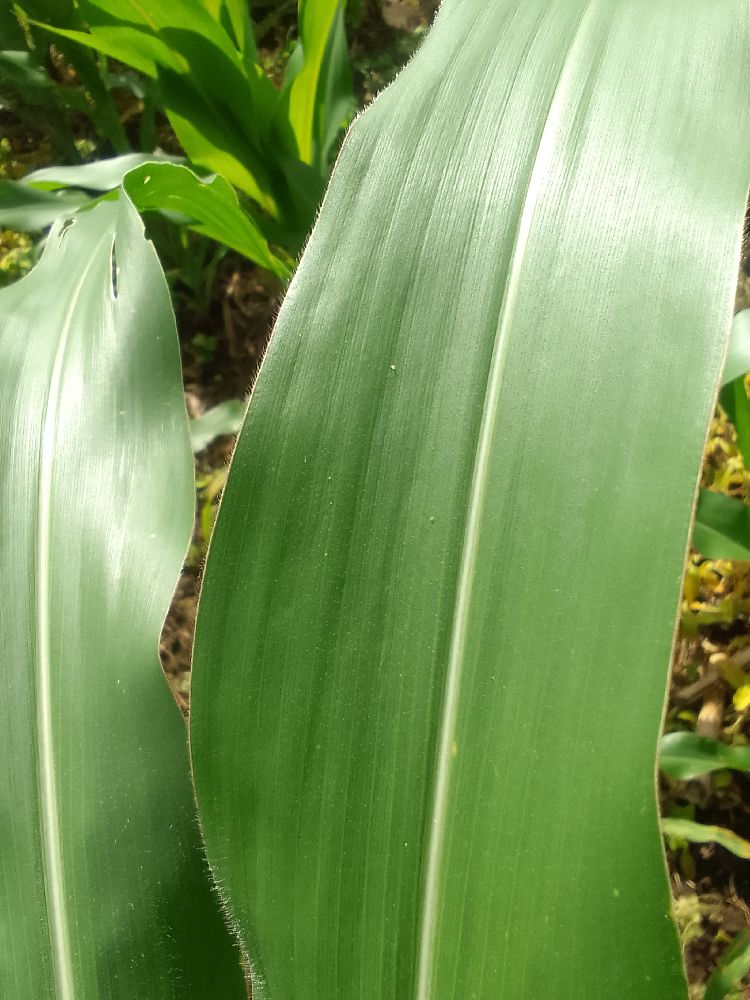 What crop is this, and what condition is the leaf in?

maize, healthy
